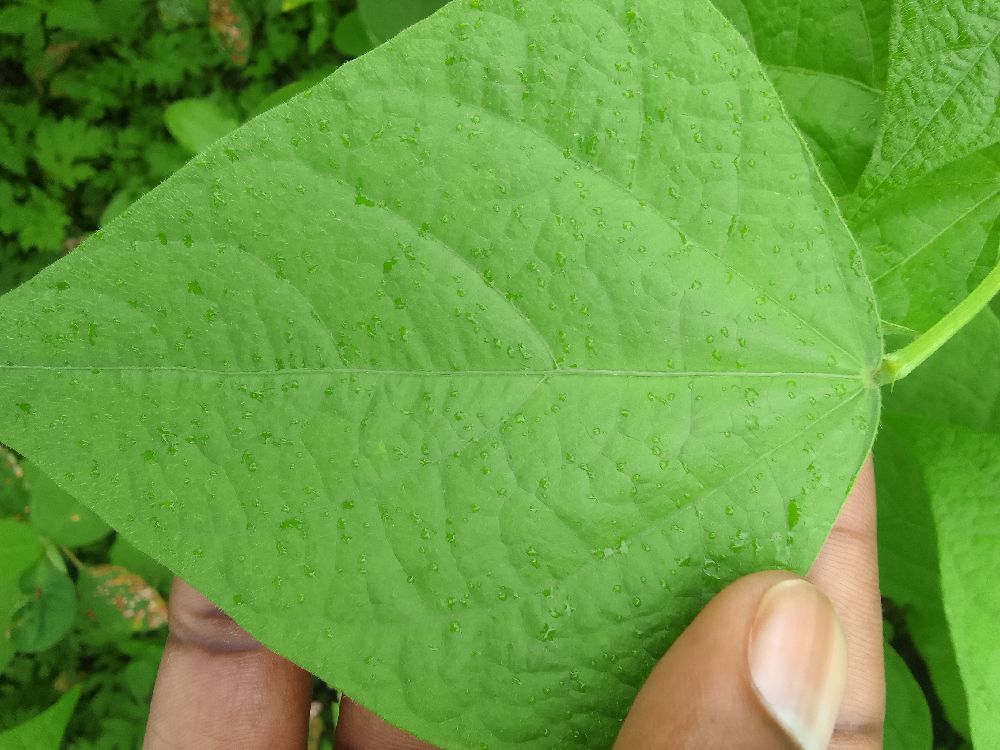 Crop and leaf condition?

common bean, healthy
